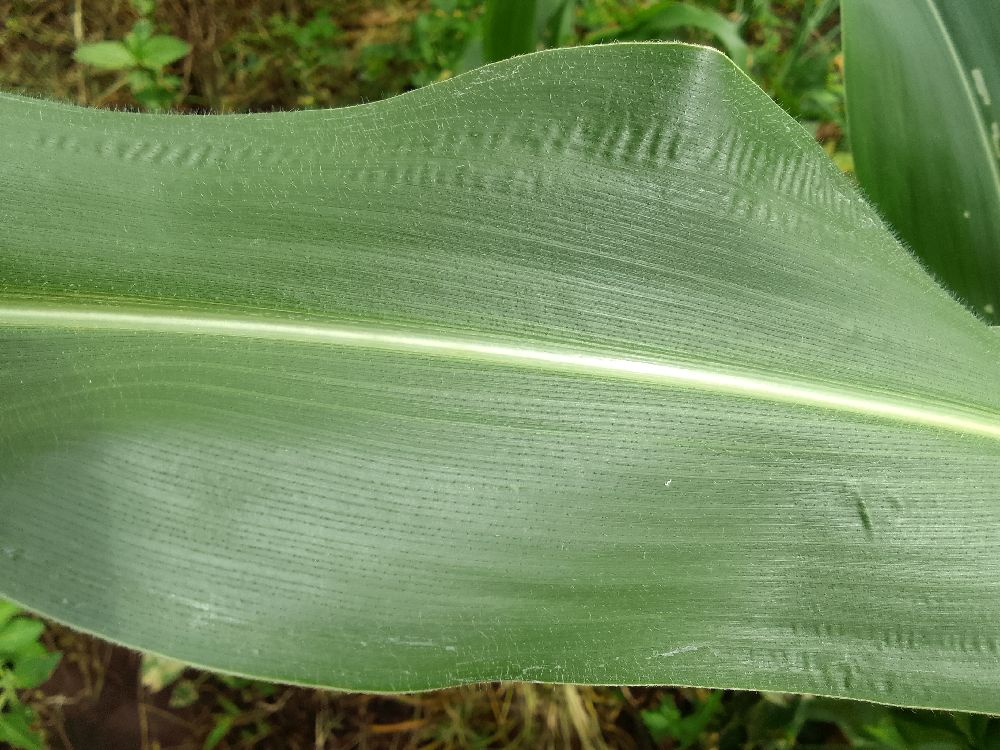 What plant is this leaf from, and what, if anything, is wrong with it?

maize, healthy
